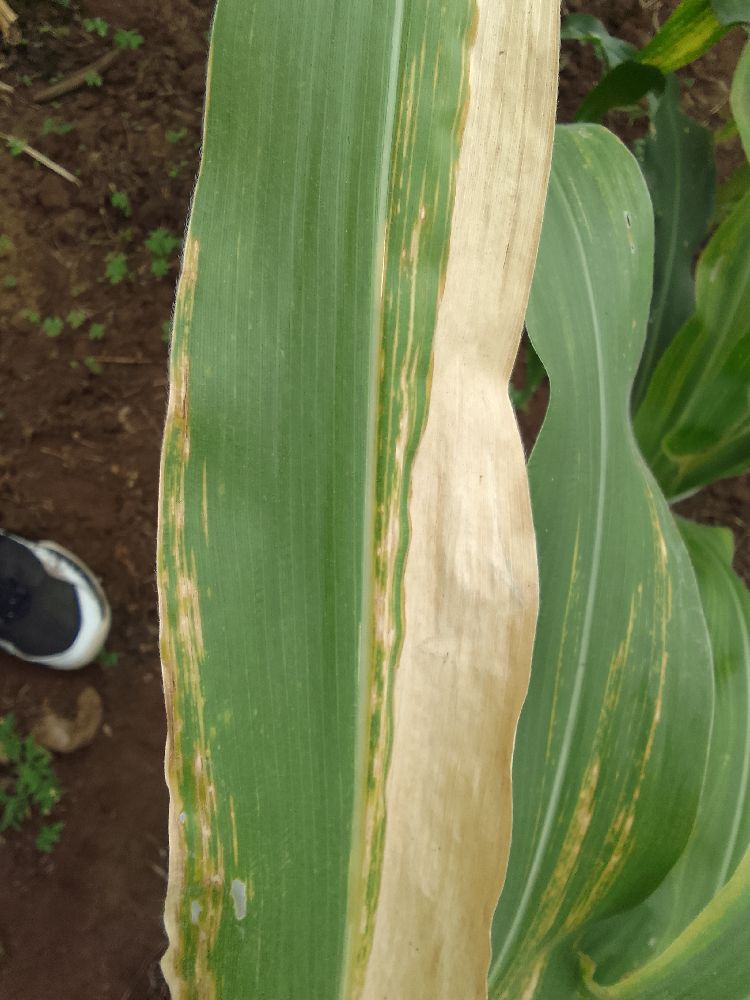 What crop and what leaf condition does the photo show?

maize, maize lethal necrosis
